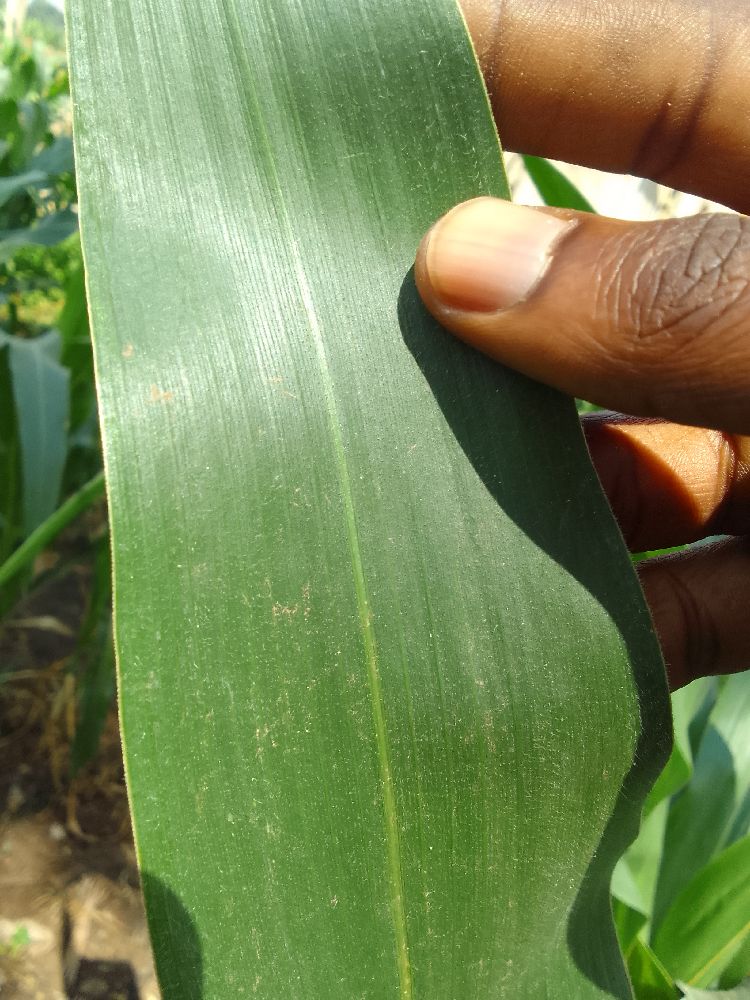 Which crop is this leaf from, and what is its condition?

maize, healthy
